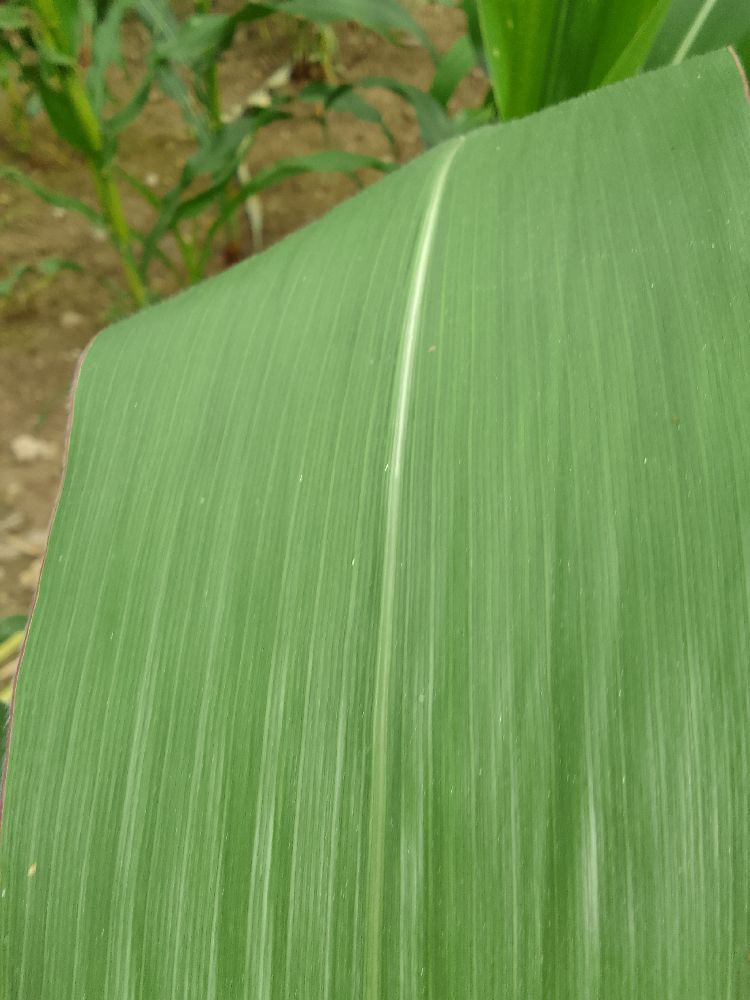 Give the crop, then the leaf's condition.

maize, healthy
